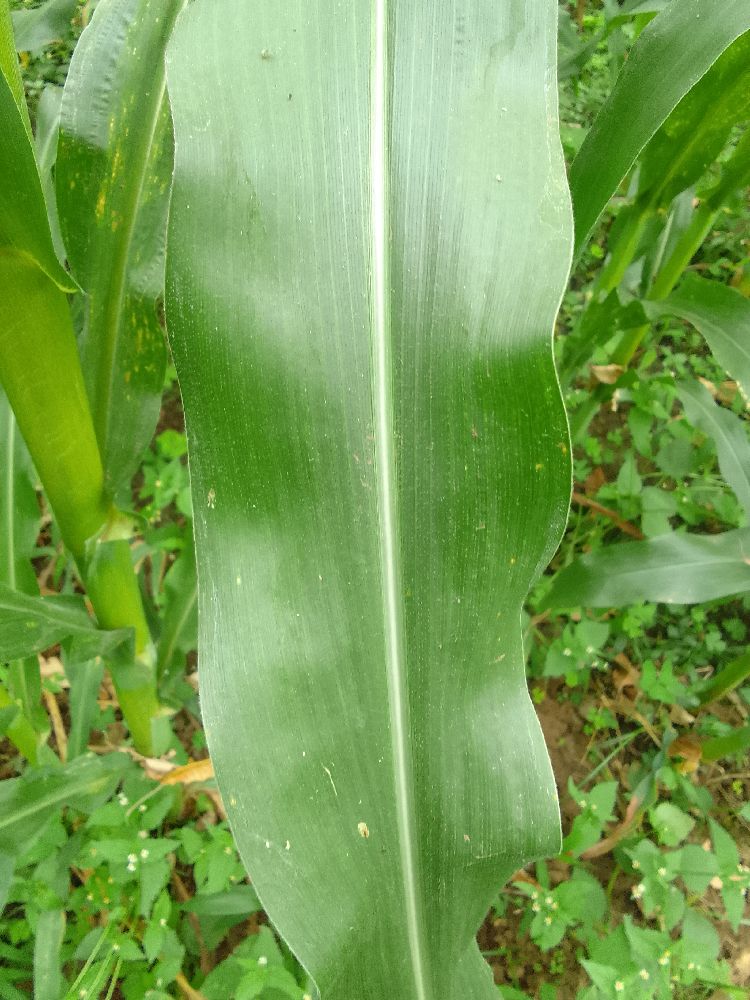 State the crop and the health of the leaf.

maize, healthy
